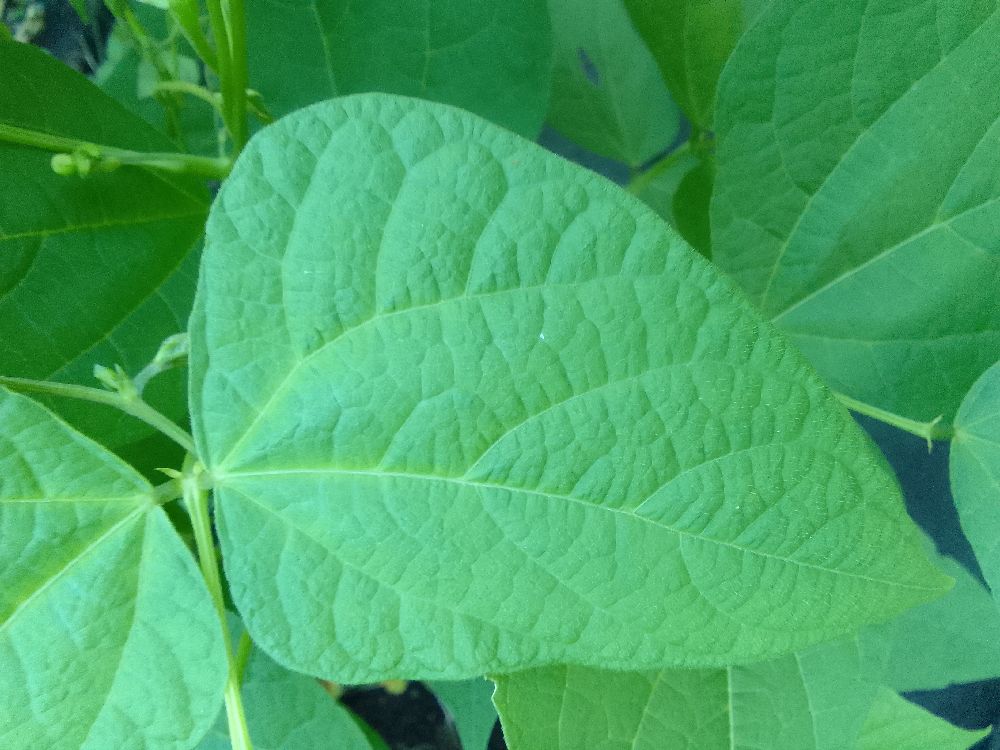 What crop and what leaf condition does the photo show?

common bean, healthy
